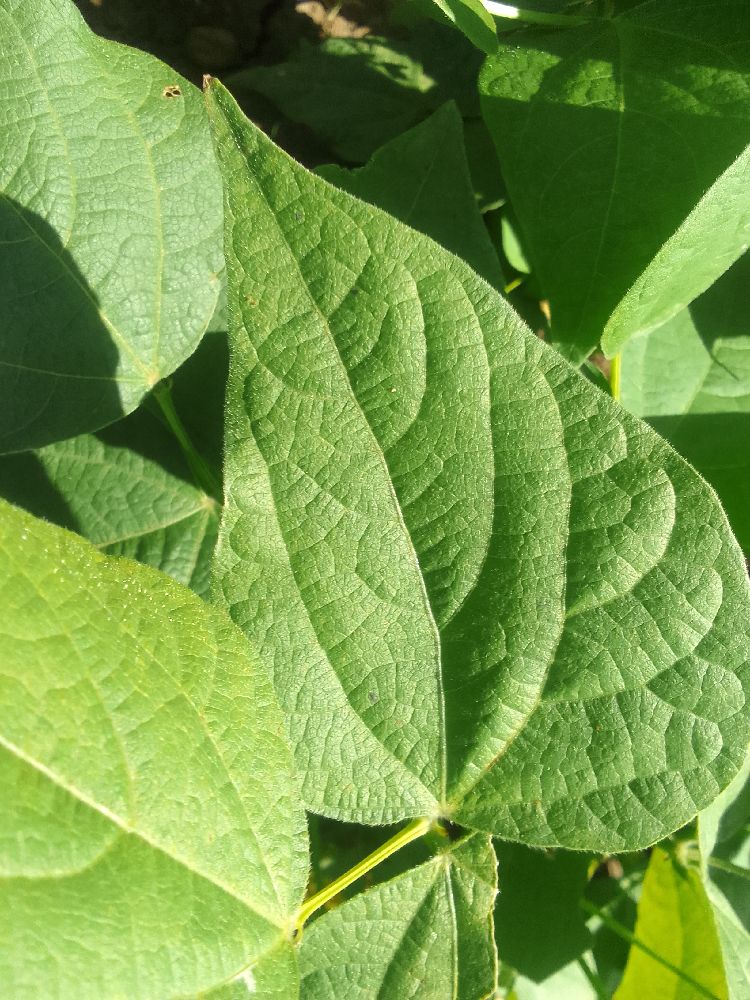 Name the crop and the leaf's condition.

common bean, healthy
